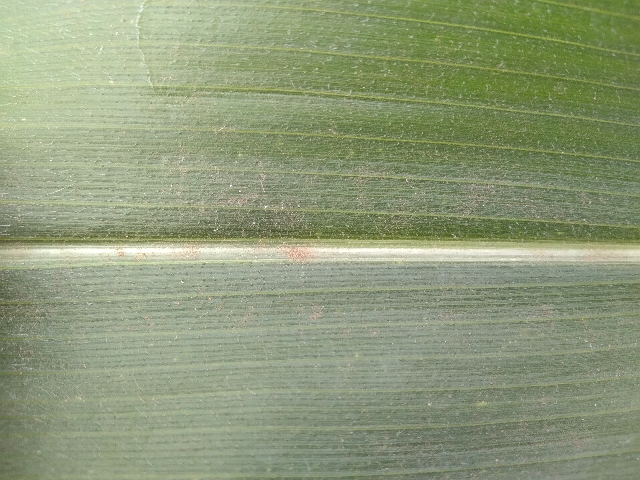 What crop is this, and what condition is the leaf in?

maize, healthy
